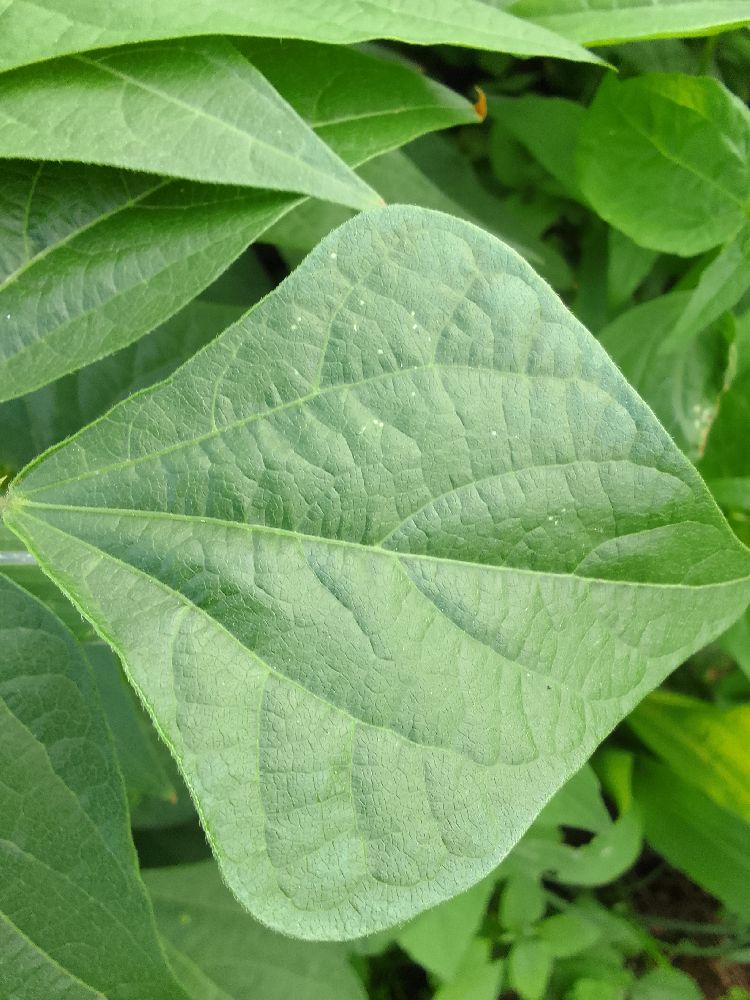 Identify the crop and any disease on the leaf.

common bean, healthy
